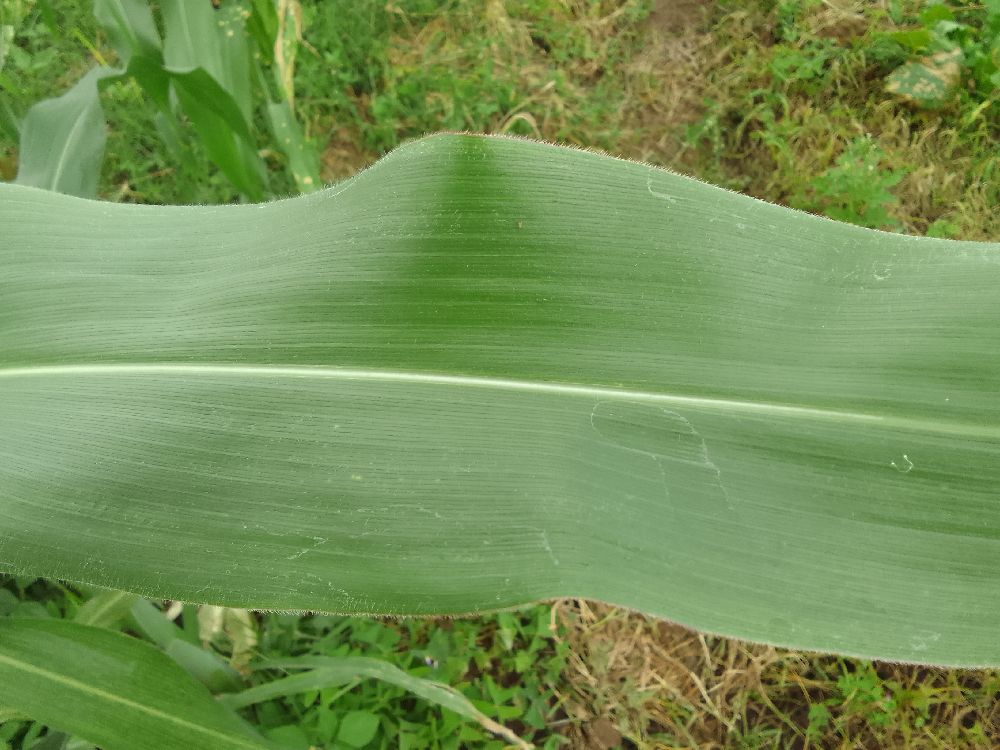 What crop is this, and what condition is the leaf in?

common bean, healthy
